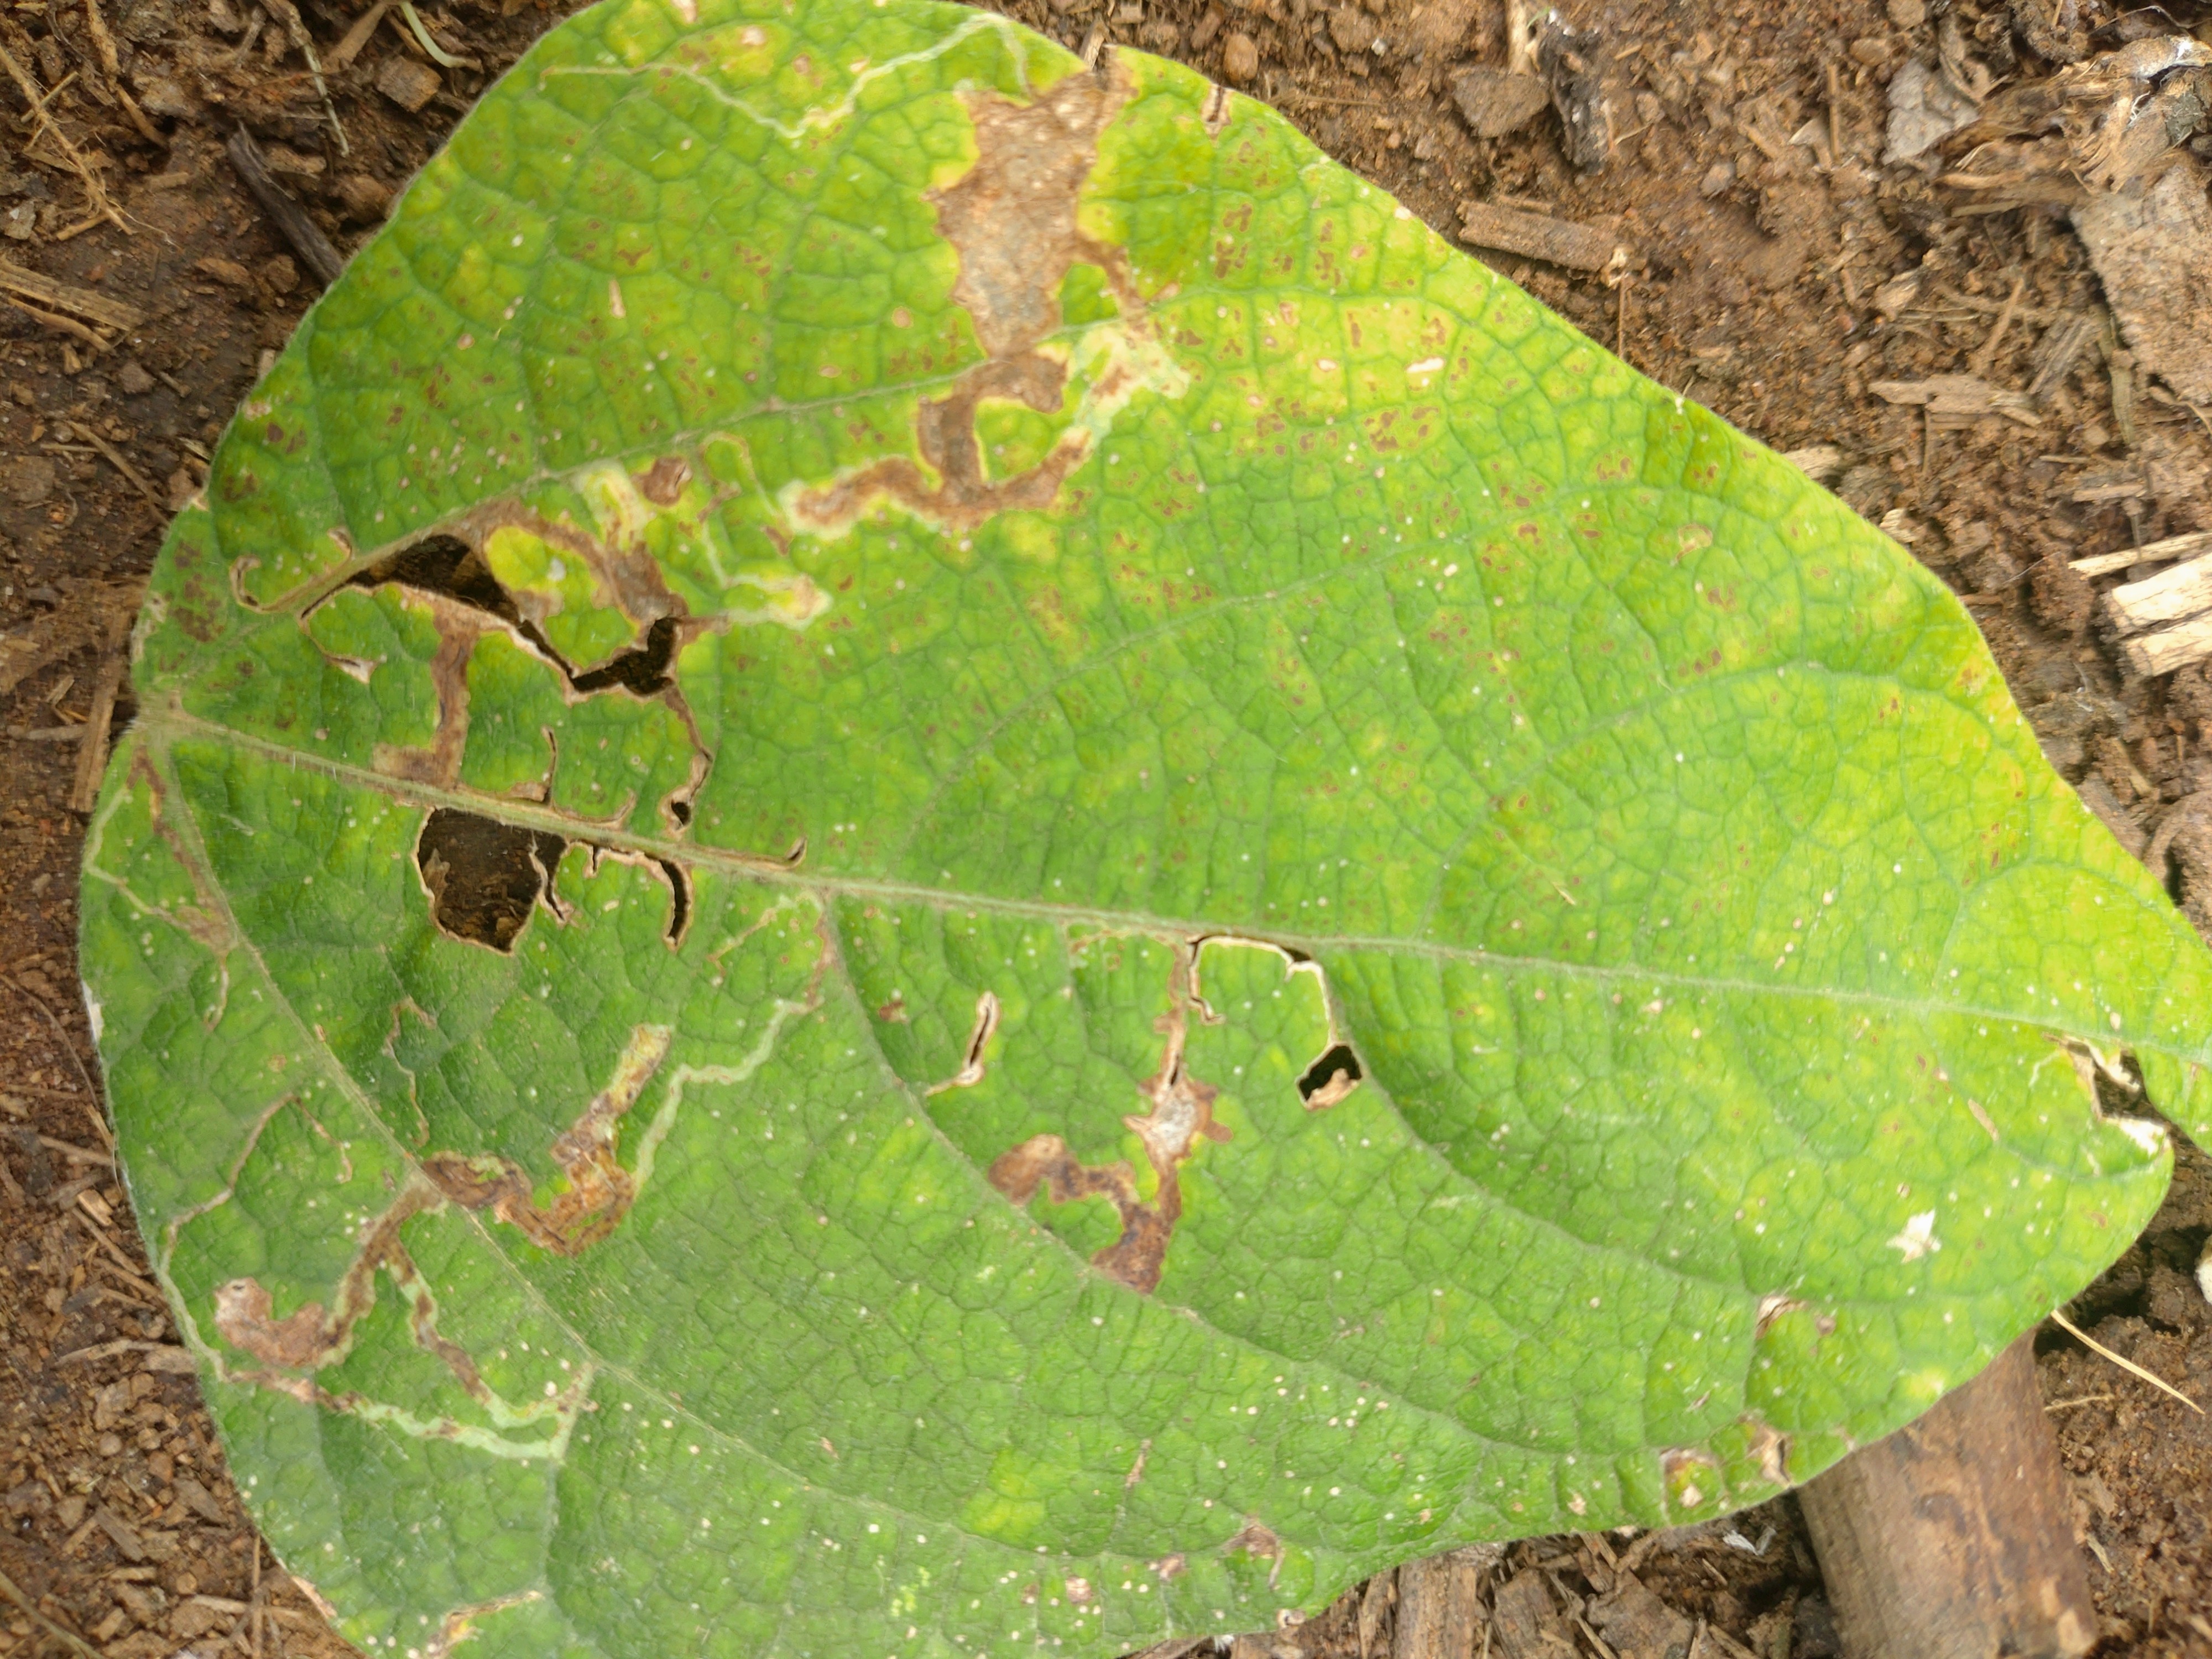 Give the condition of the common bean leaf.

rust
